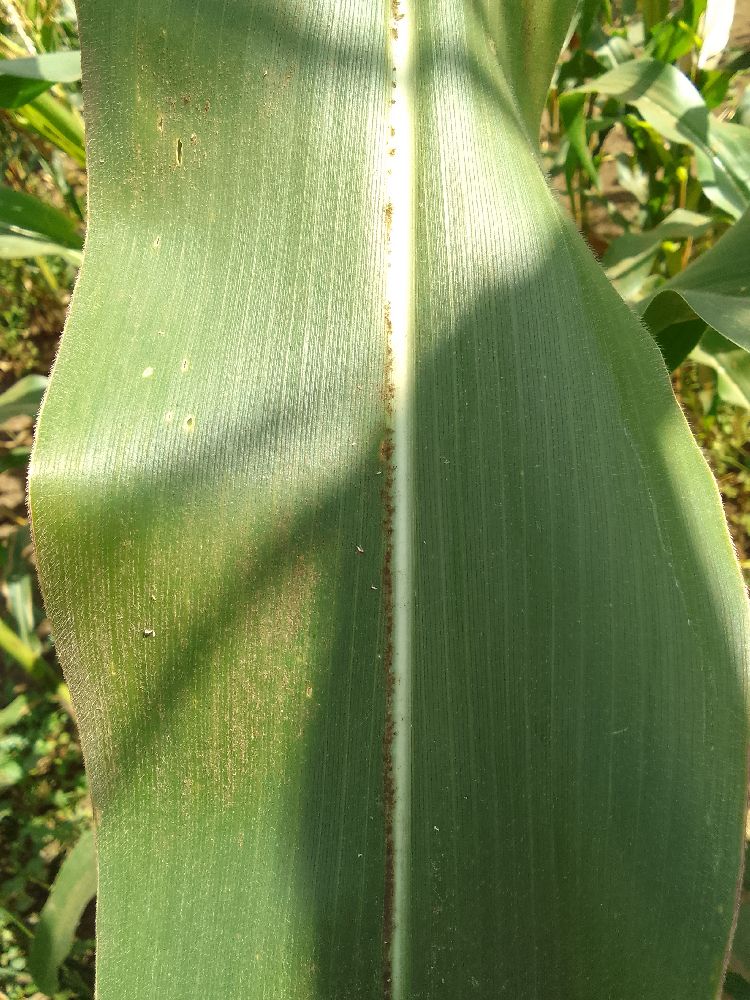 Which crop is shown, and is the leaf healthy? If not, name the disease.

maize, healthy
